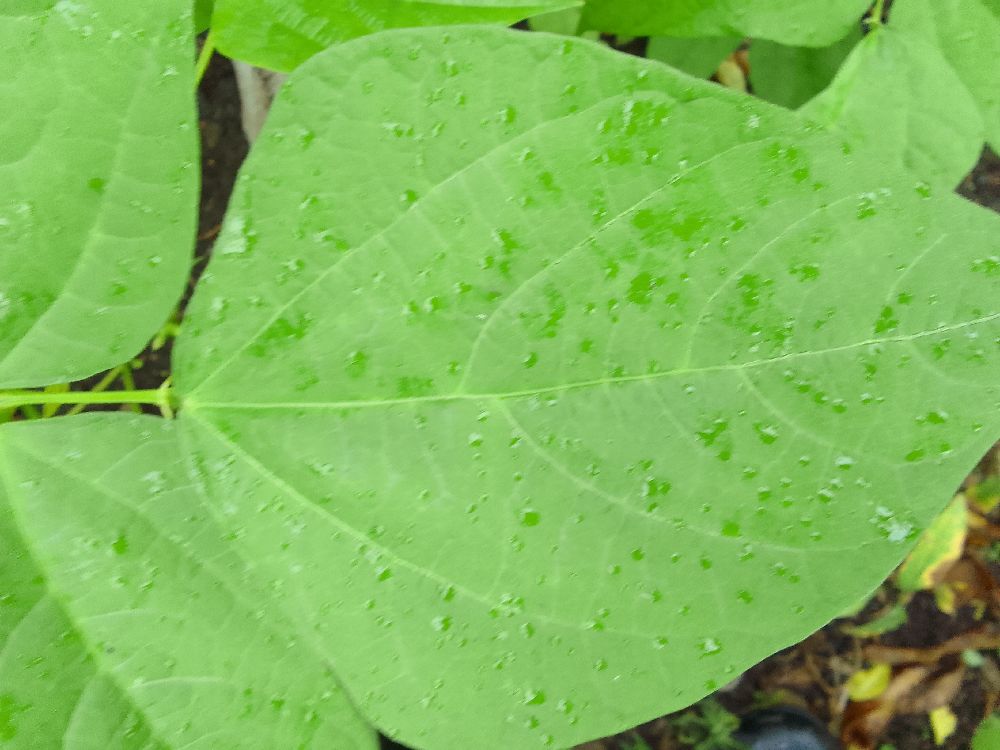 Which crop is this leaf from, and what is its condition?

common bean, healthy
